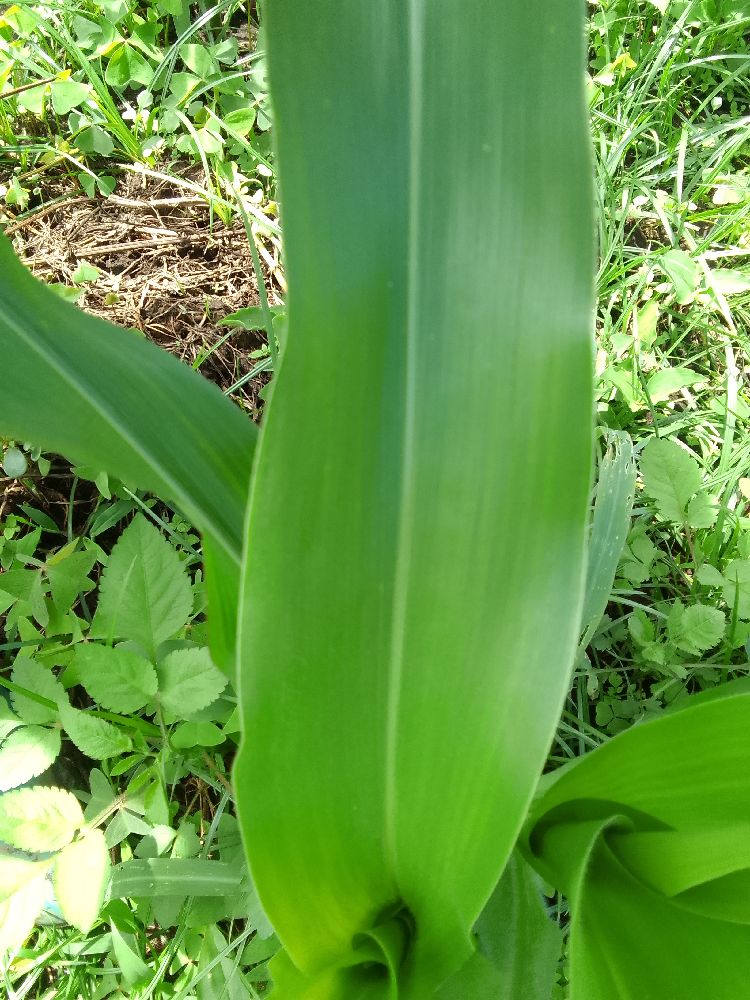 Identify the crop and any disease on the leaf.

maize, healthy
